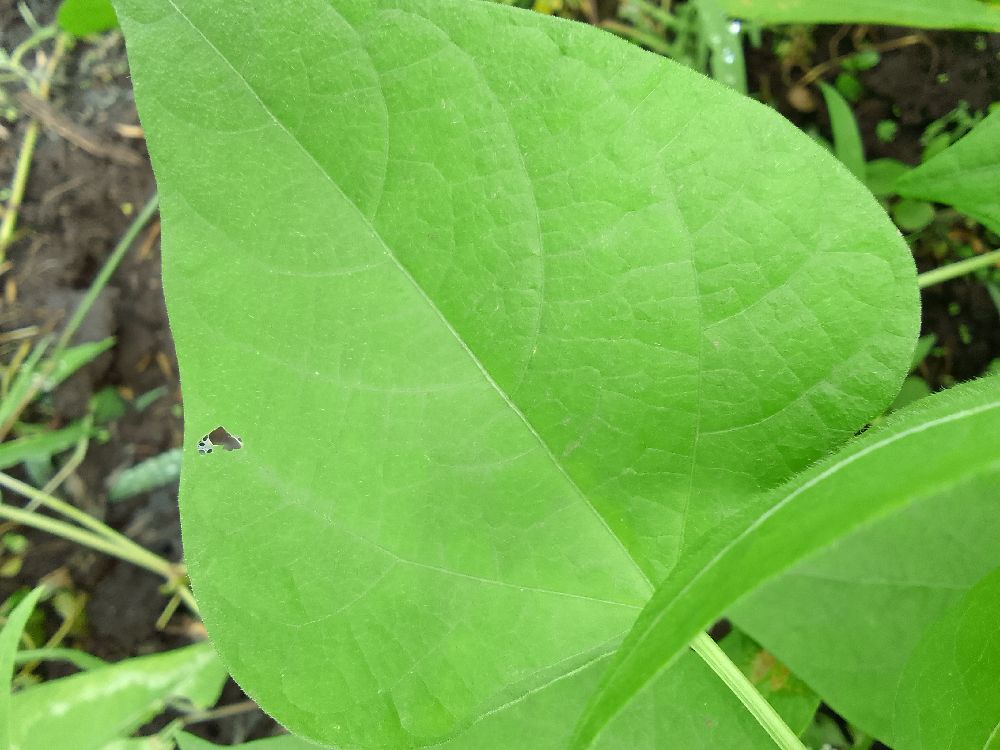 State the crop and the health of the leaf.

common bean, healthy
